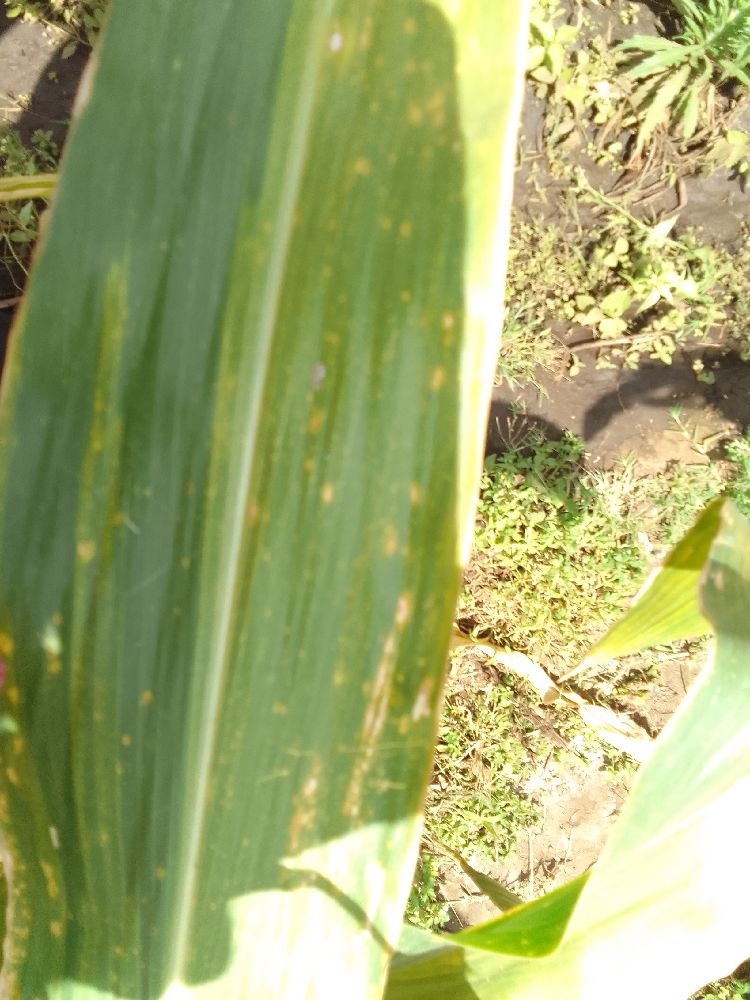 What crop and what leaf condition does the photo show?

maize, maize lethal necrosis
